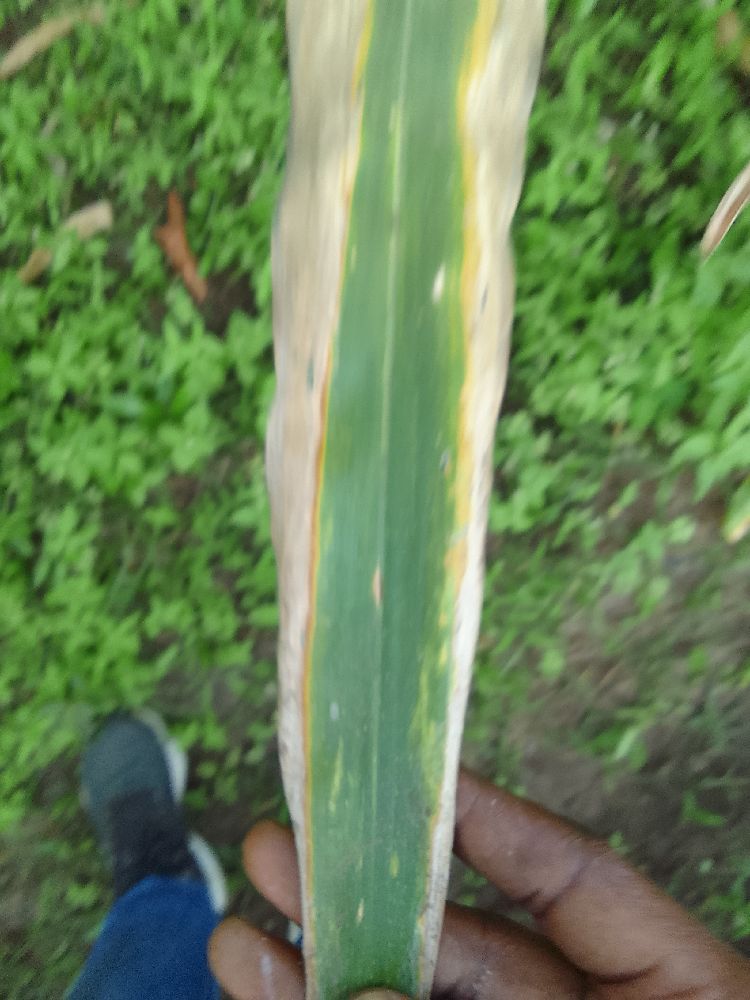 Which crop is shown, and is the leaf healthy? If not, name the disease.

maize, maize lethal necrosis
